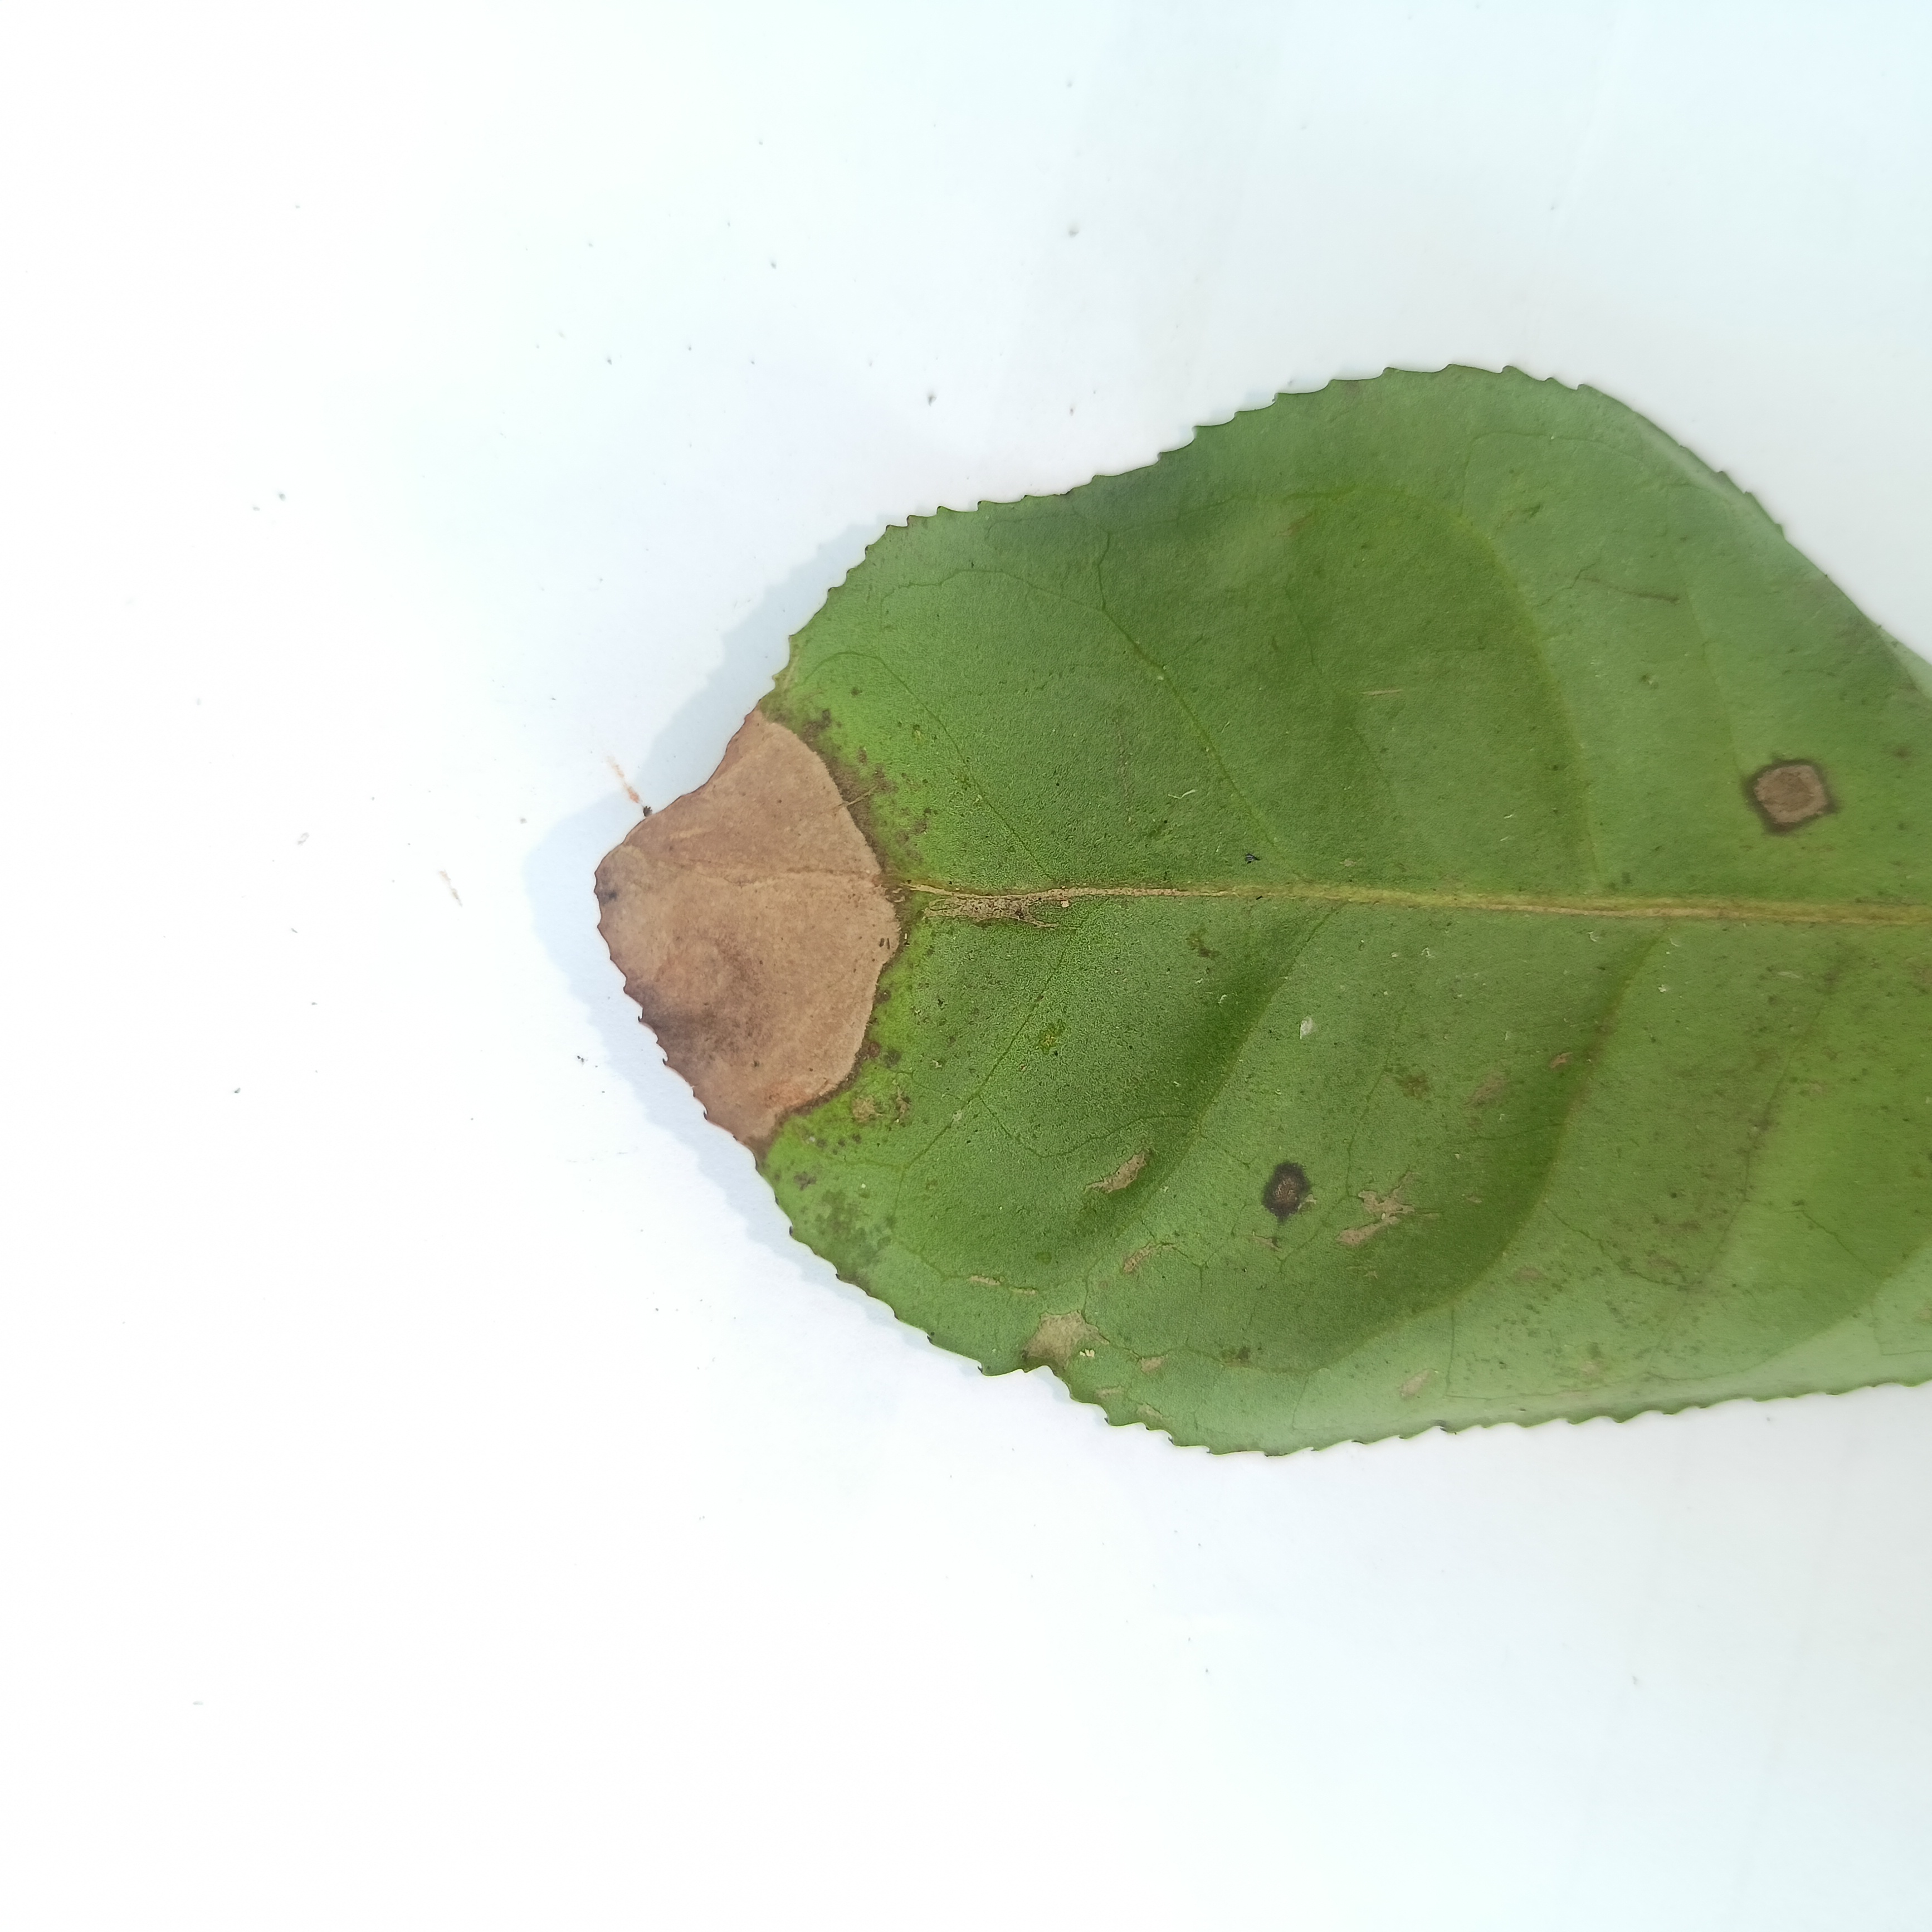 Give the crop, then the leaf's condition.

tea, brown blight
